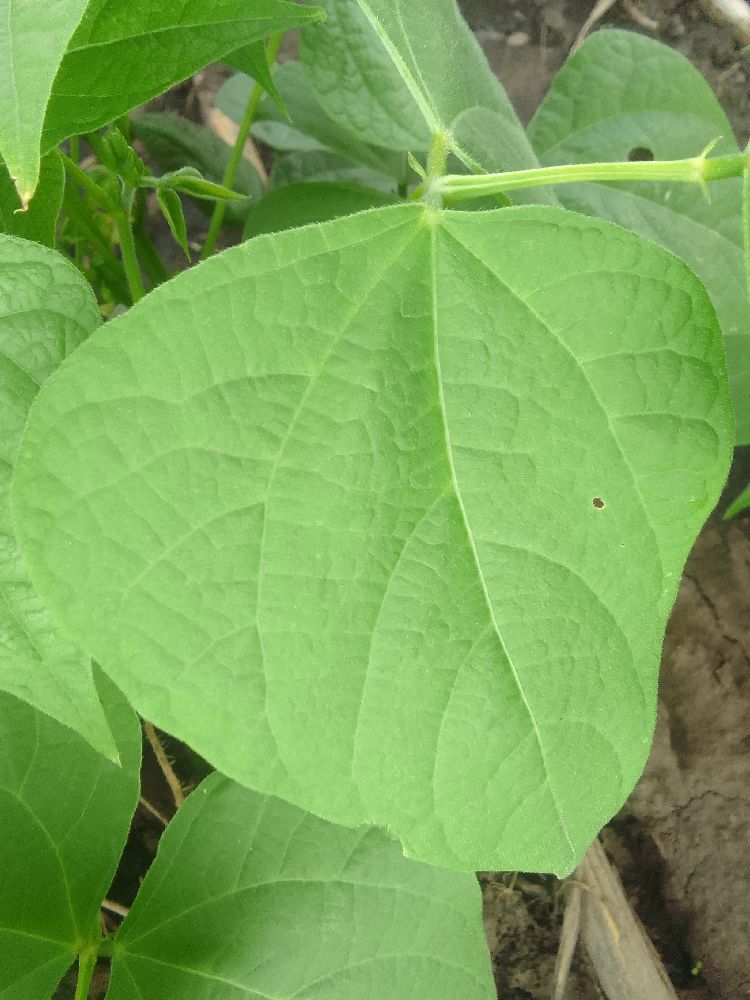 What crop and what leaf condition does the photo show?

common bean, healthy
